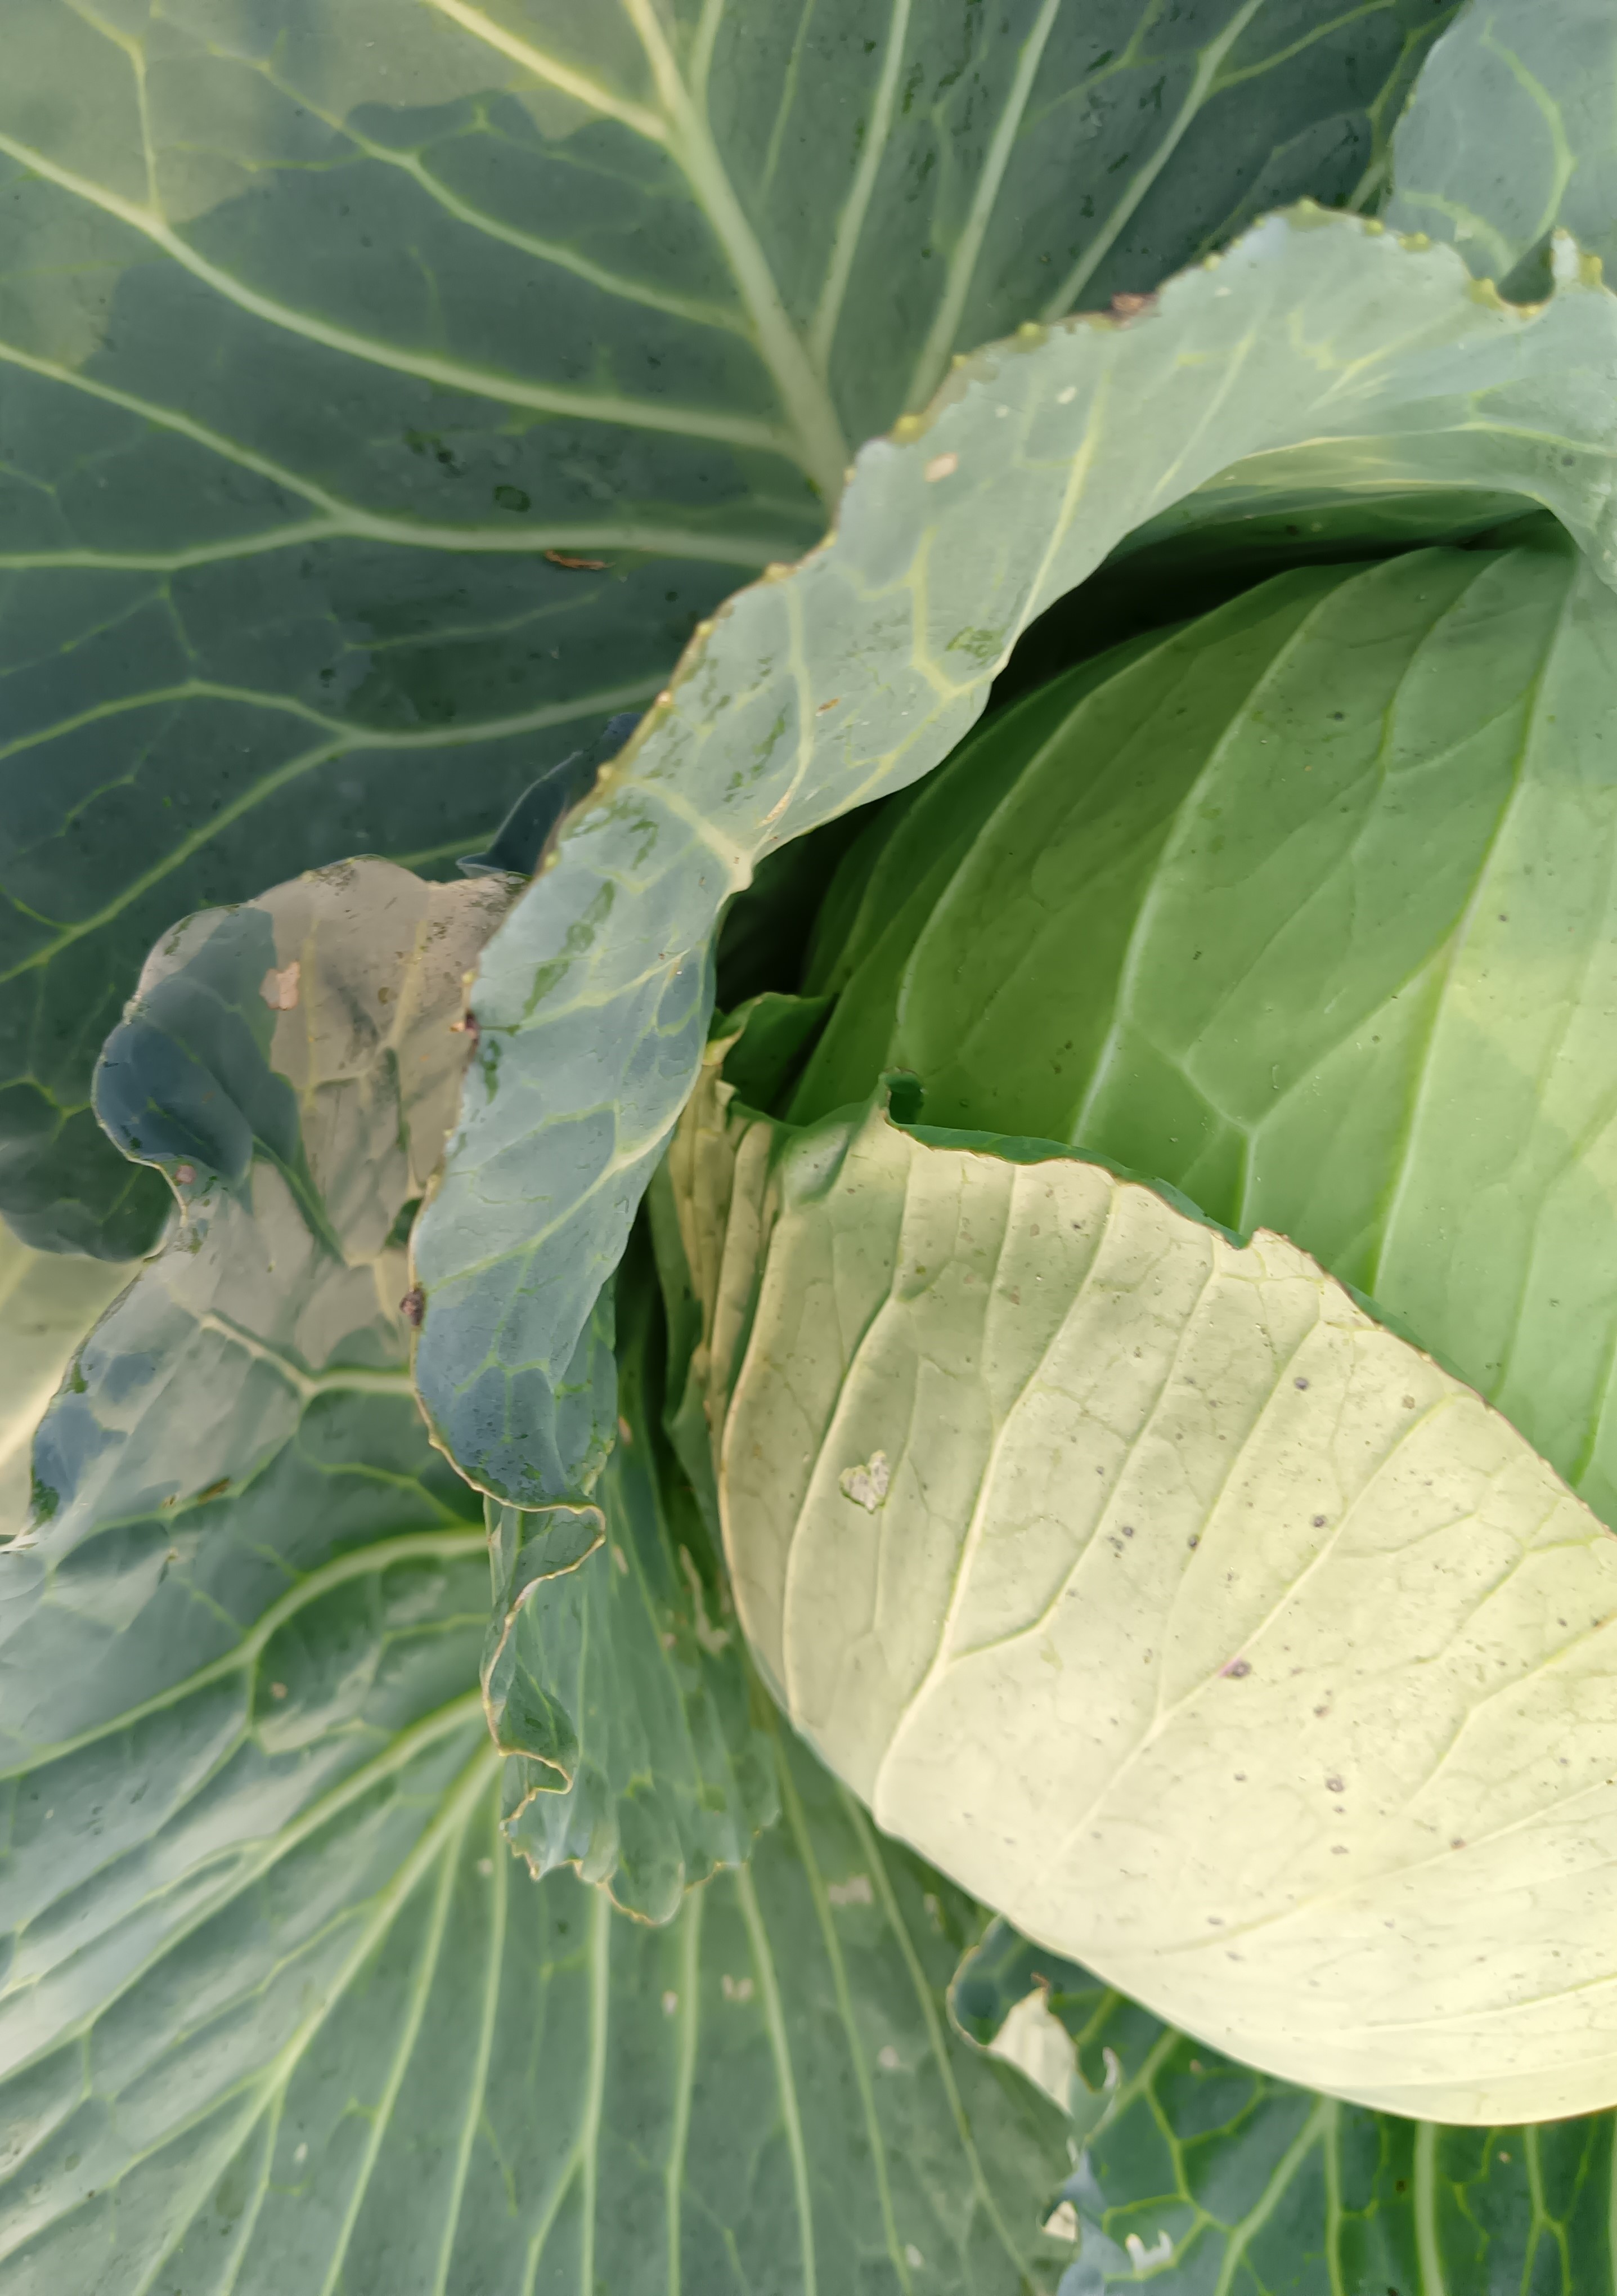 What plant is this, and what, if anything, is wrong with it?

cabbage, healthy
